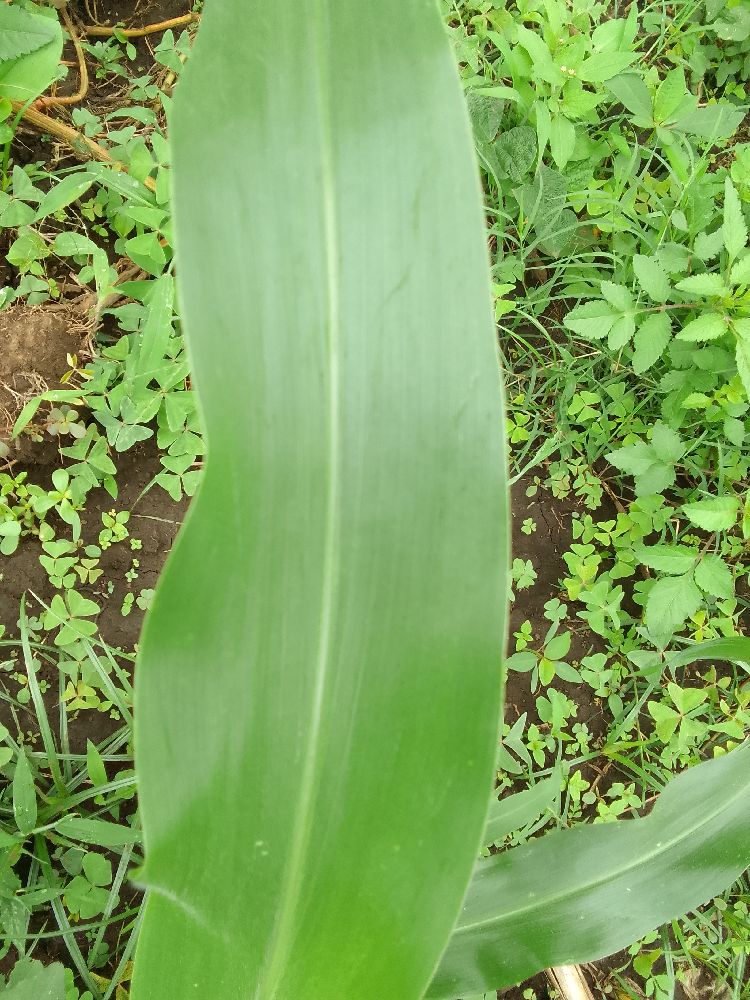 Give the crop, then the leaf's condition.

maize, healthy
